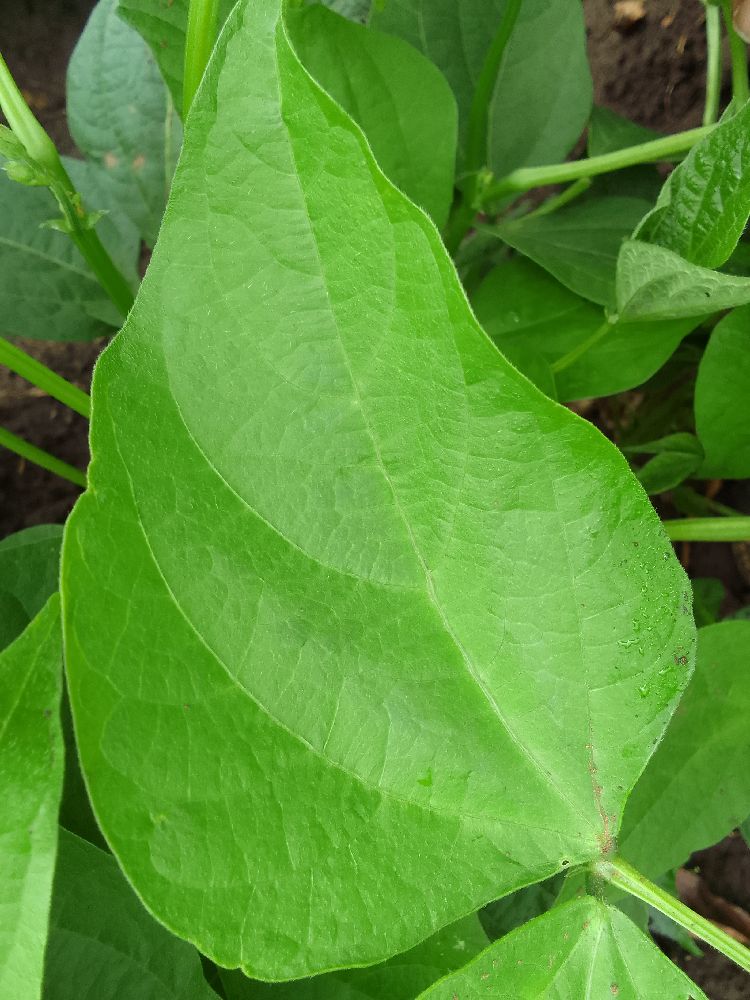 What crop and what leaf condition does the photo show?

common bean, healthy
